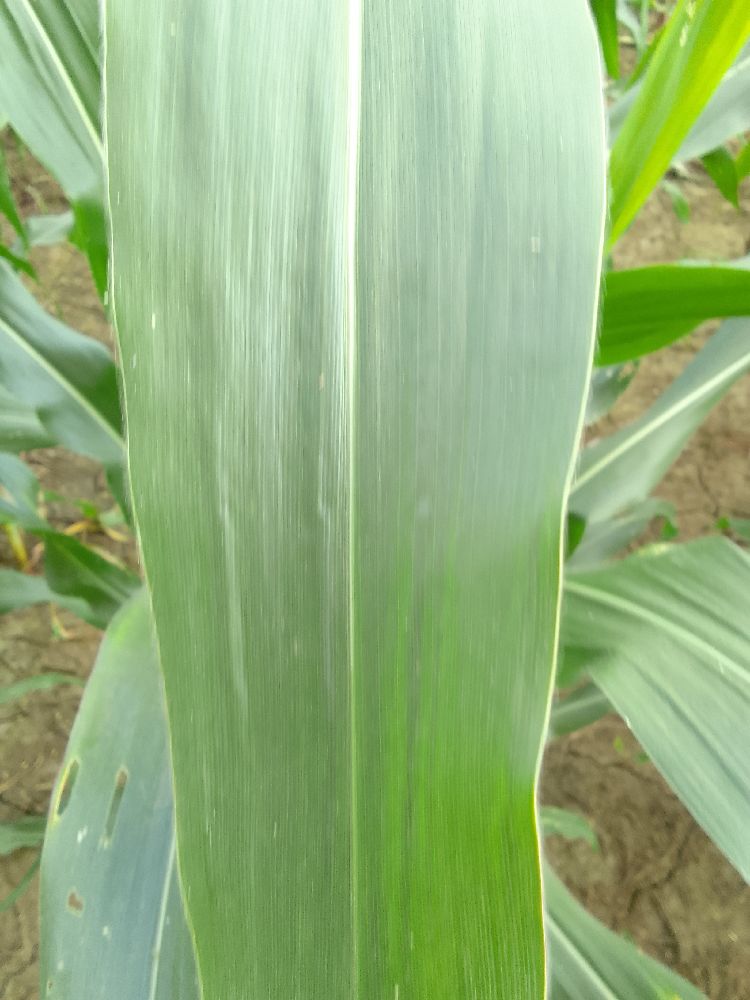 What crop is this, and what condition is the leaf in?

maize, healthy
